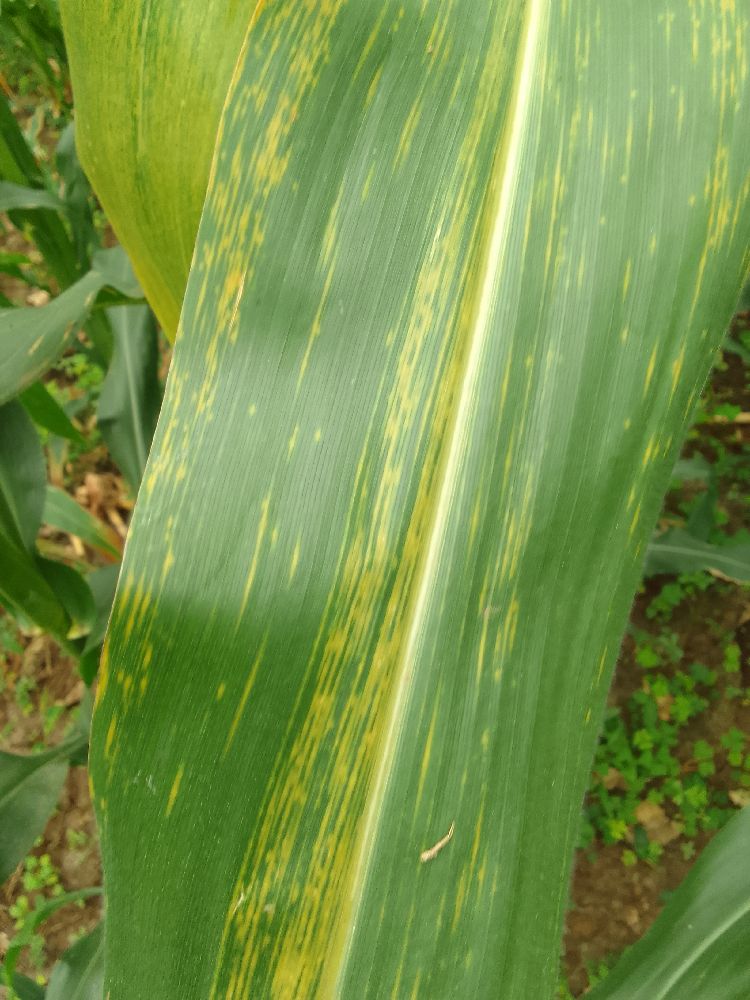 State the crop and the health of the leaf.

maize, maize lethal necrosis
